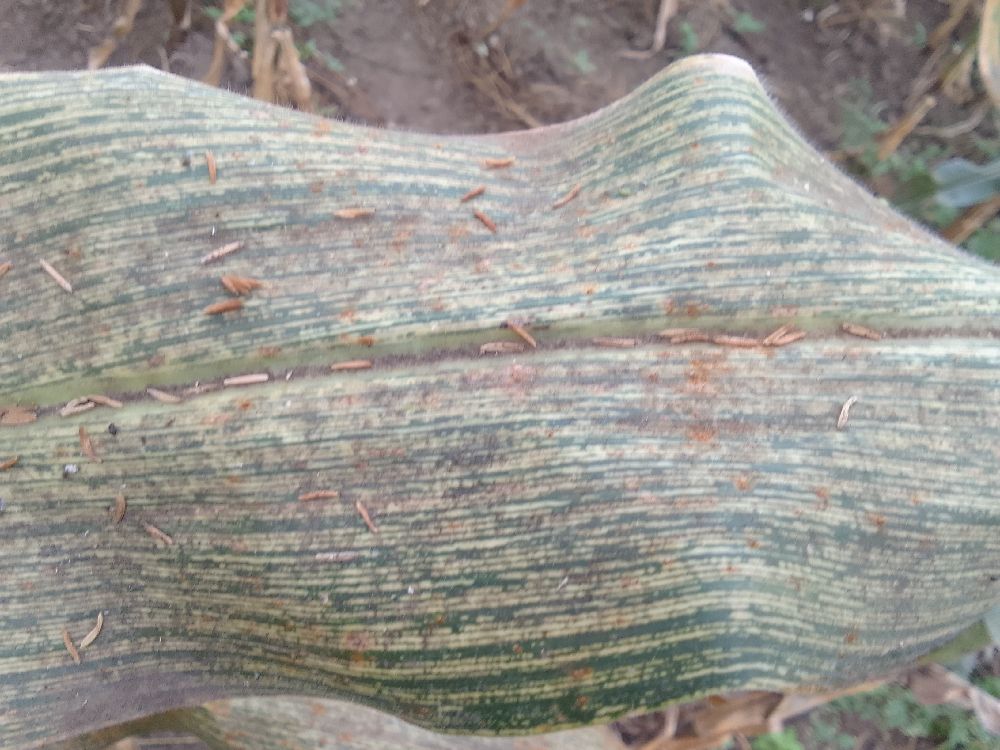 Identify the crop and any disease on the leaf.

maize, maize streak virus
